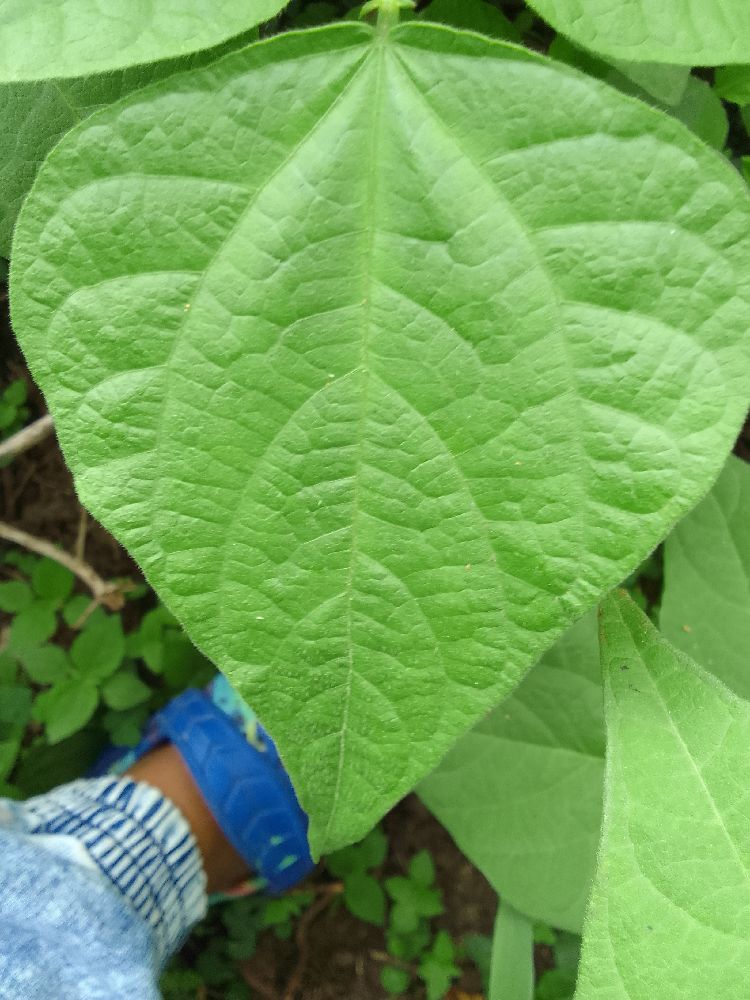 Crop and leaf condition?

common bean, healthy
